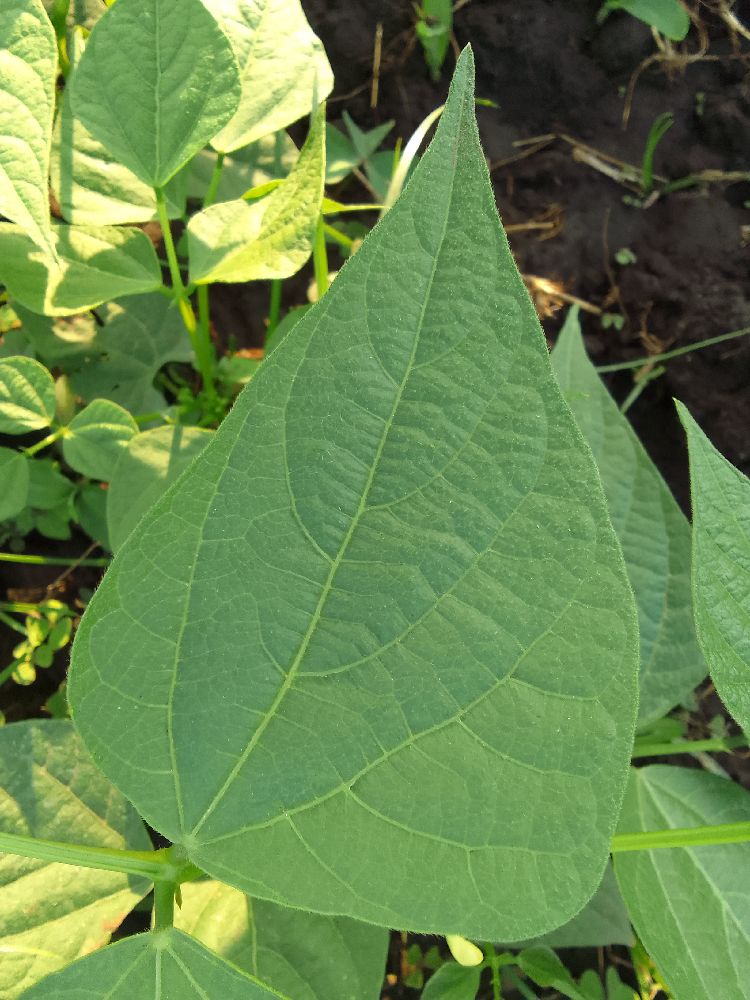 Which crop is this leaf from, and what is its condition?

common bean, healthy
